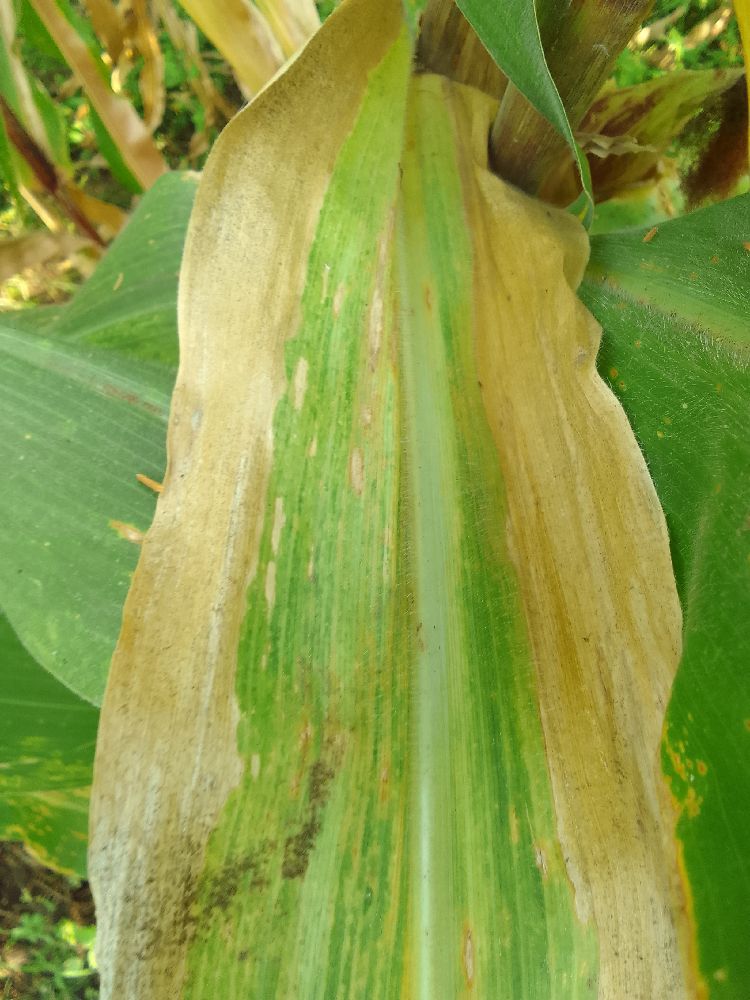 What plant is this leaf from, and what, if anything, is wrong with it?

maize, maize lethal necrosis
